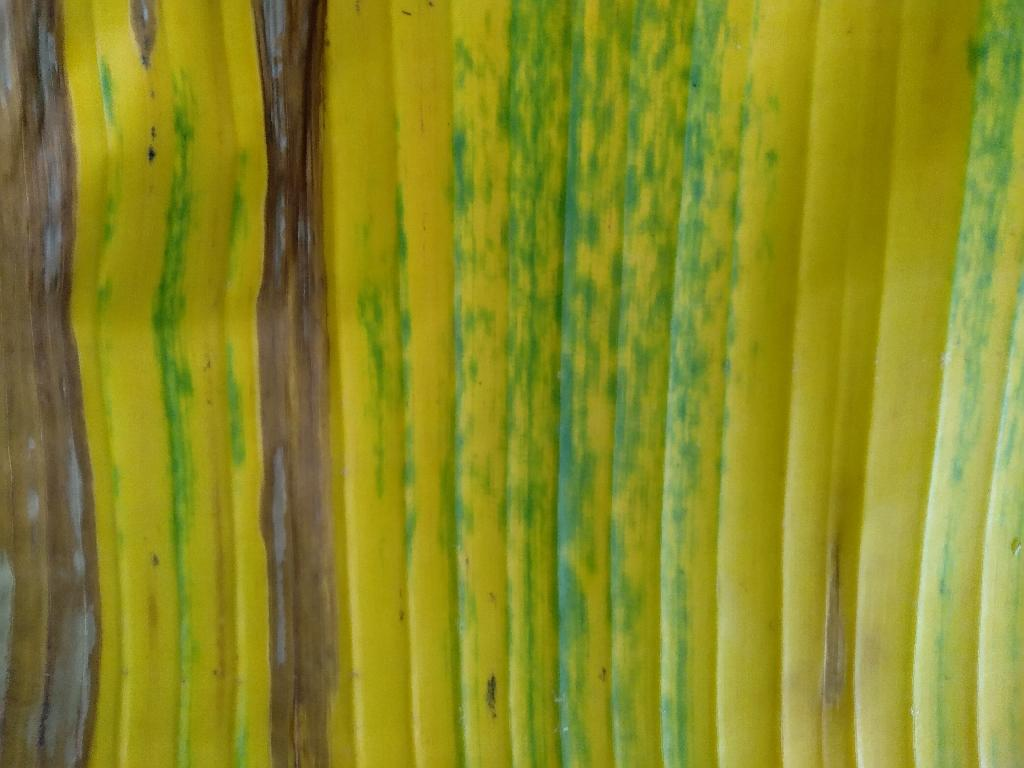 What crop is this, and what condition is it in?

banana, fusarium wilt race 1
